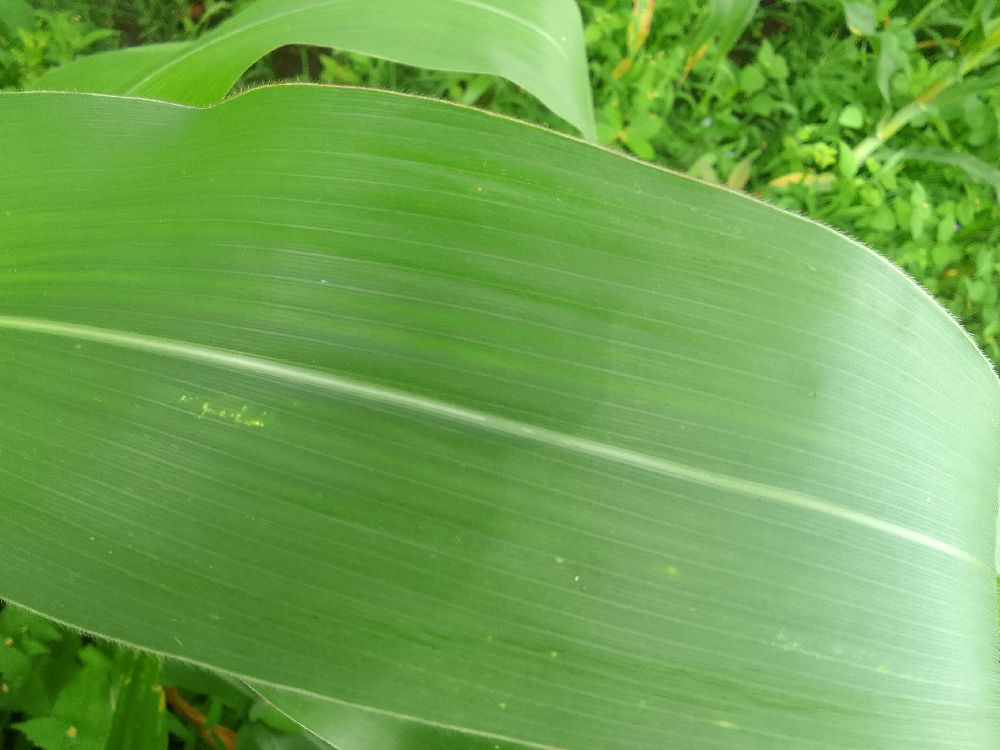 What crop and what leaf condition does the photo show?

maize, healthy
